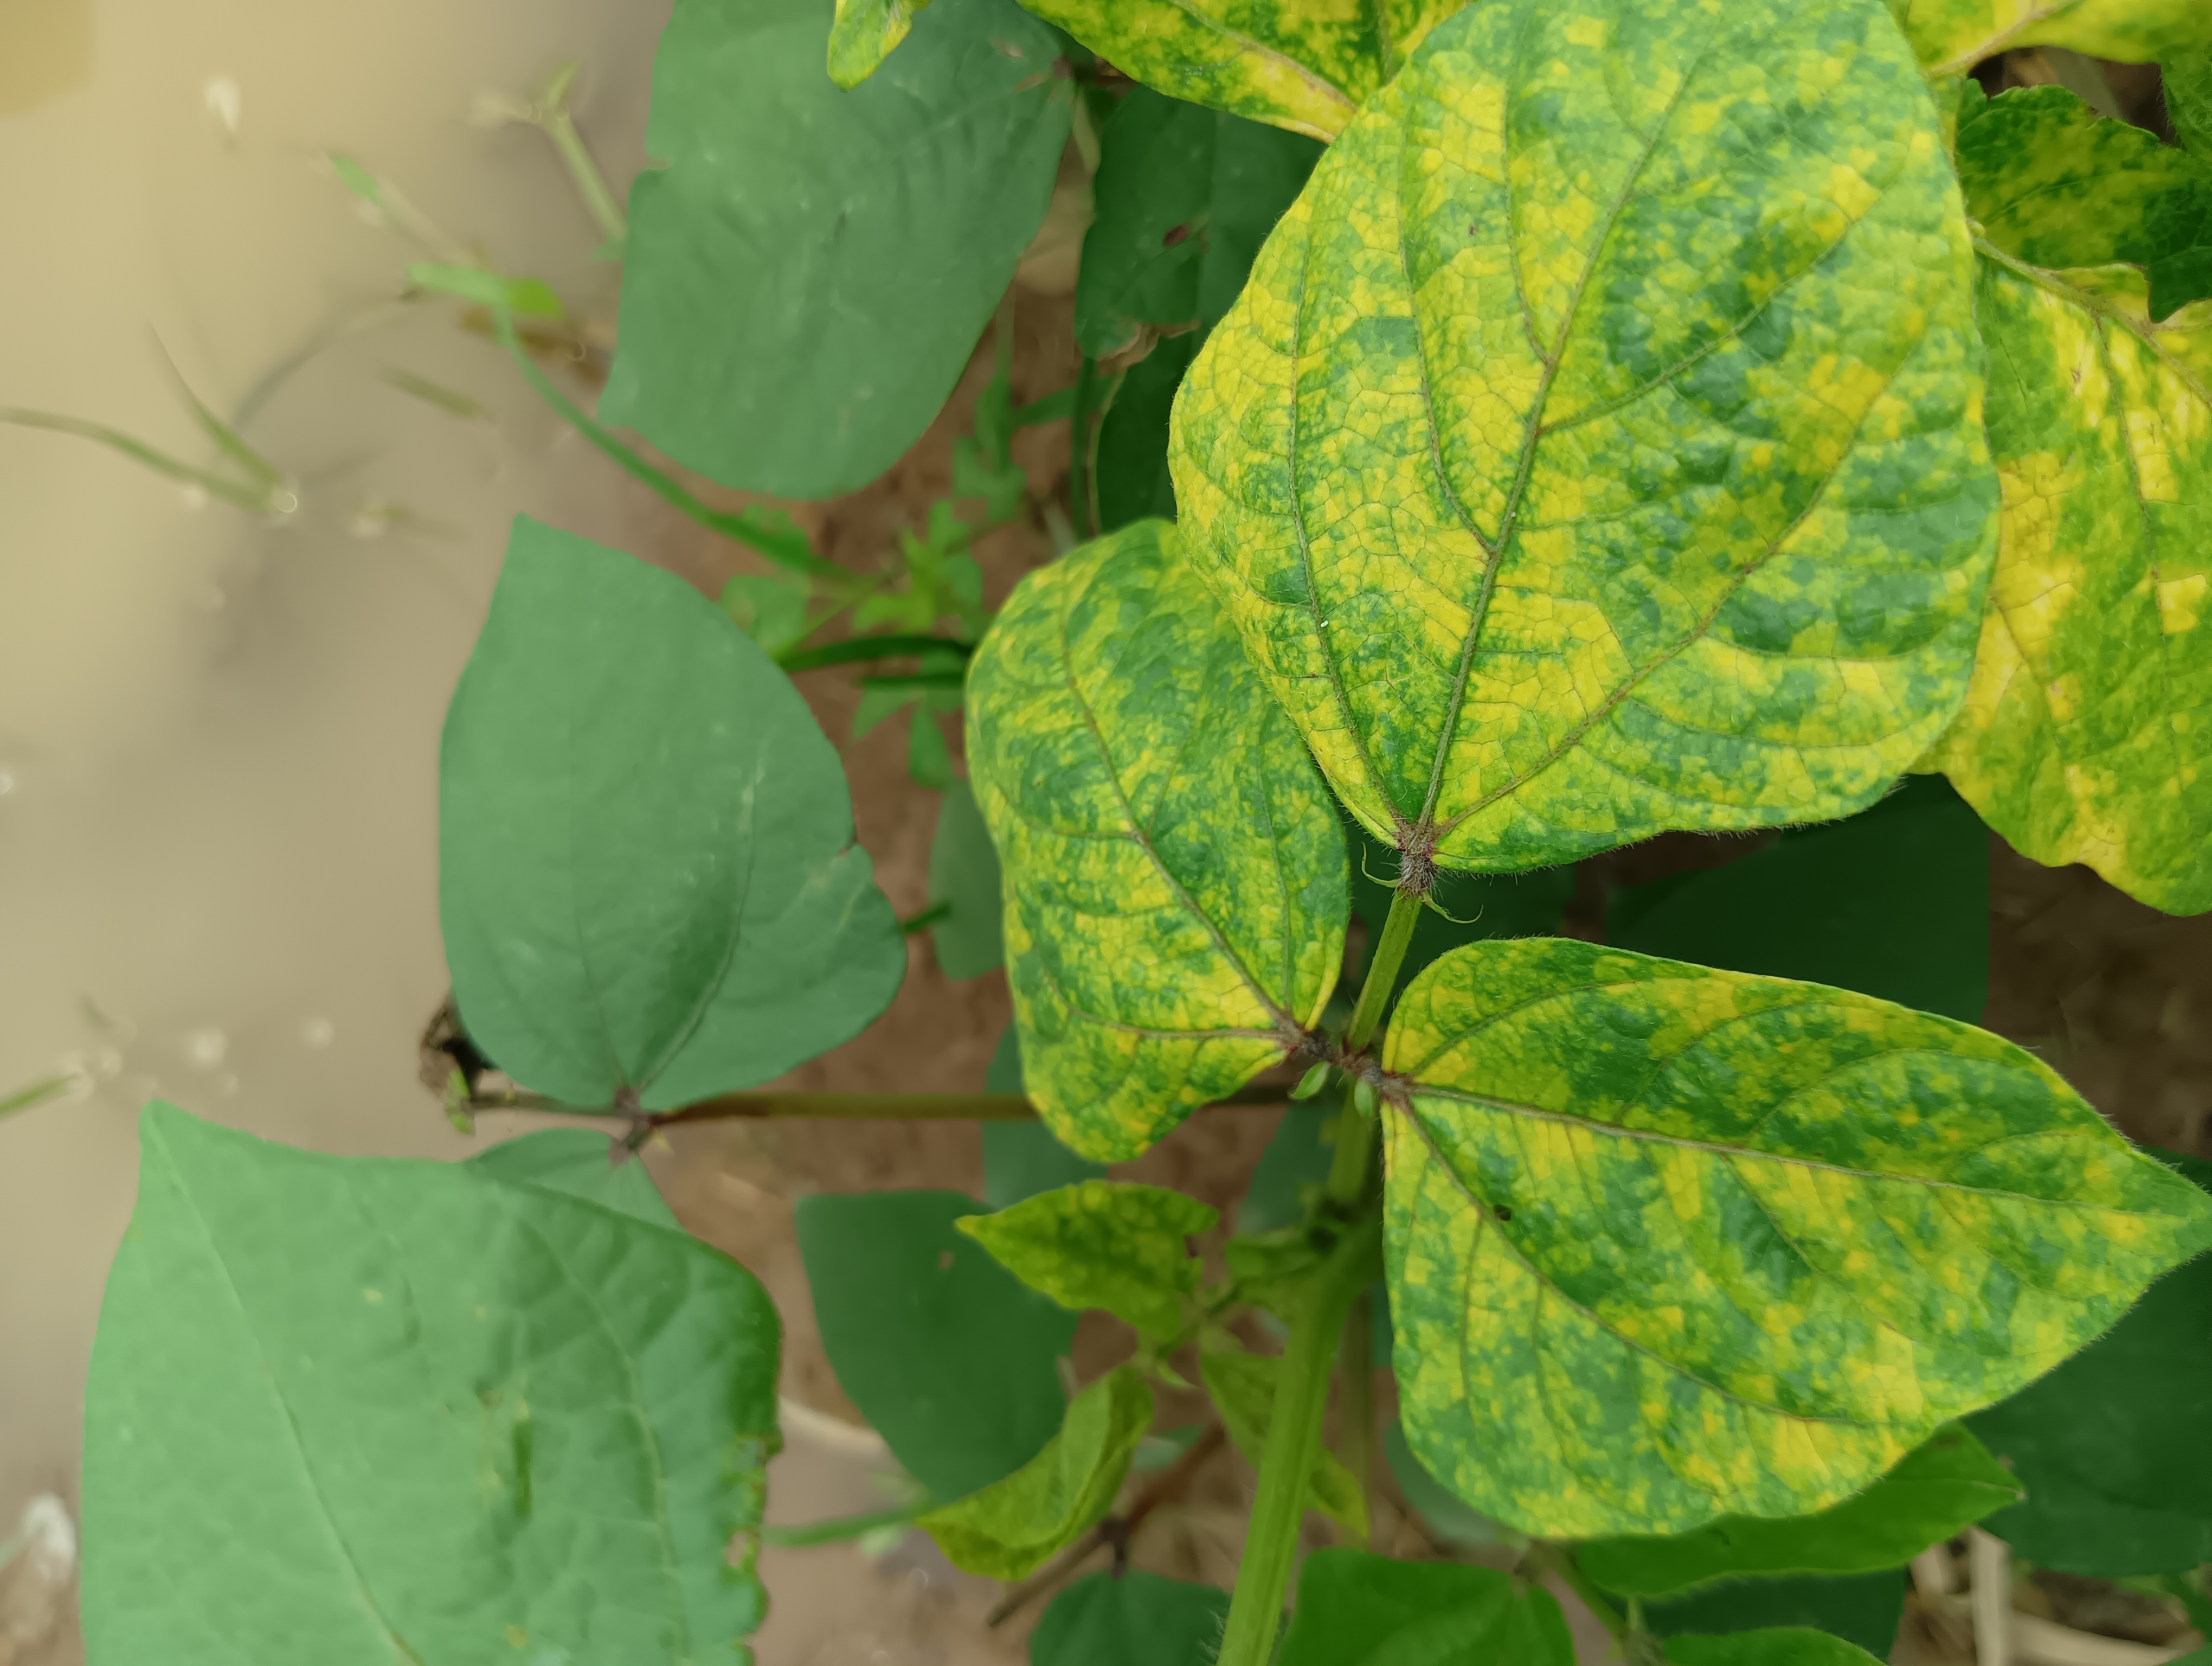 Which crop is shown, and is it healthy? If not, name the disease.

mungbean, yellow mosaic
